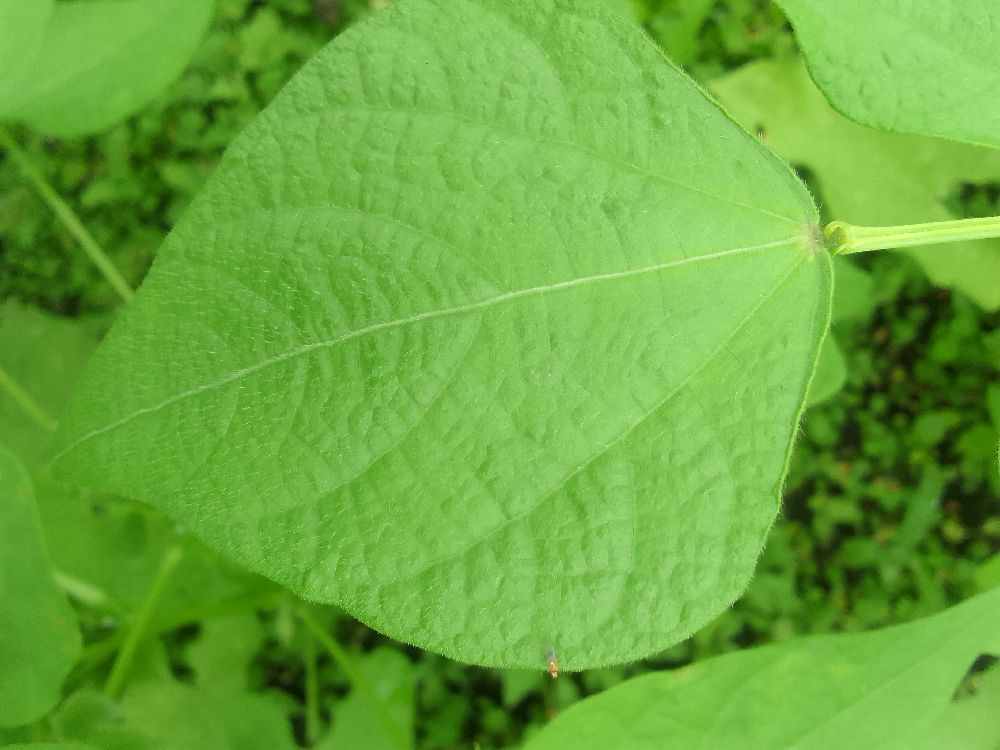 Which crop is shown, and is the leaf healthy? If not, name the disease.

common bean, healthy
